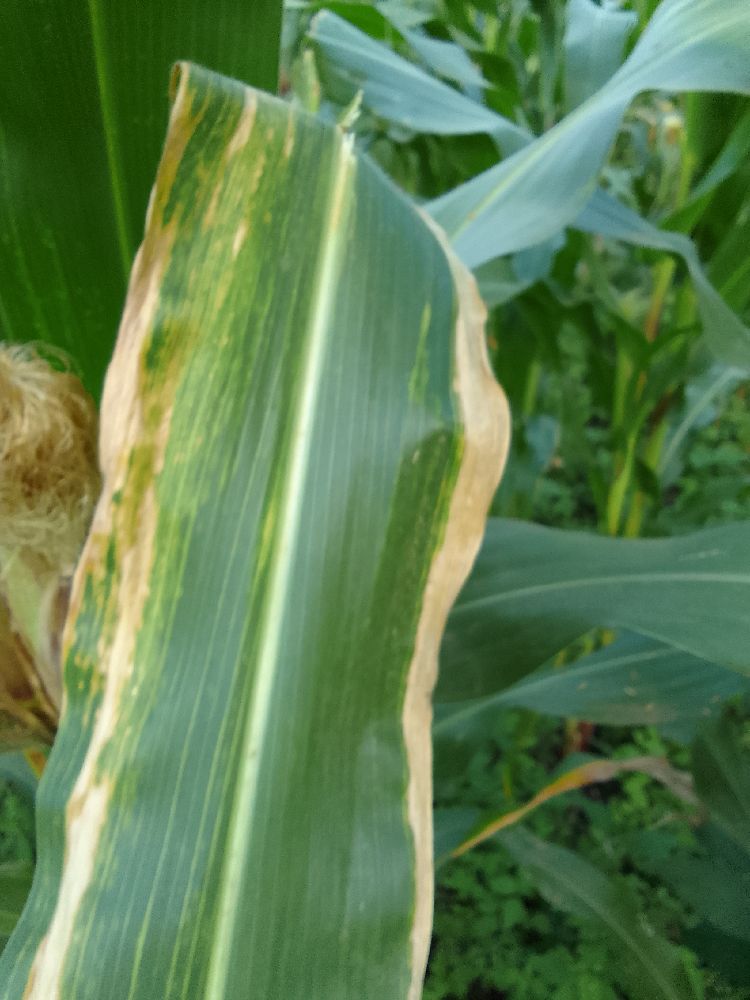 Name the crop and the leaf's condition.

maize, maize lethal necrosis
